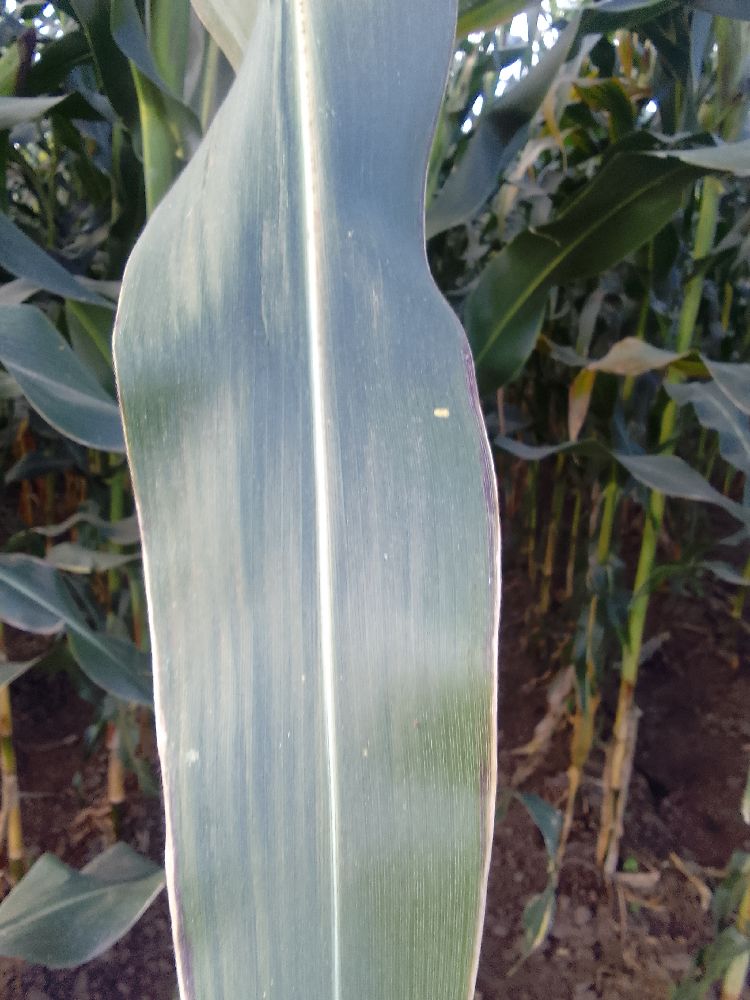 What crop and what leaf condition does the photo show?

maize, healthy
